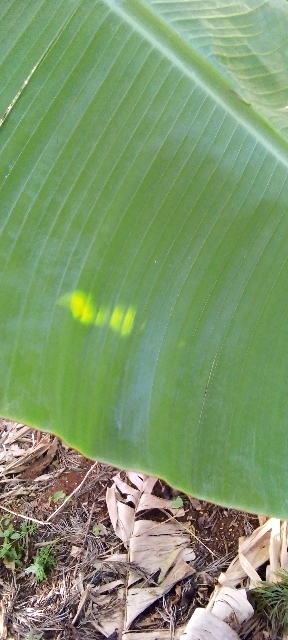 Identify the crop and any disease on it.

banana, healthy
